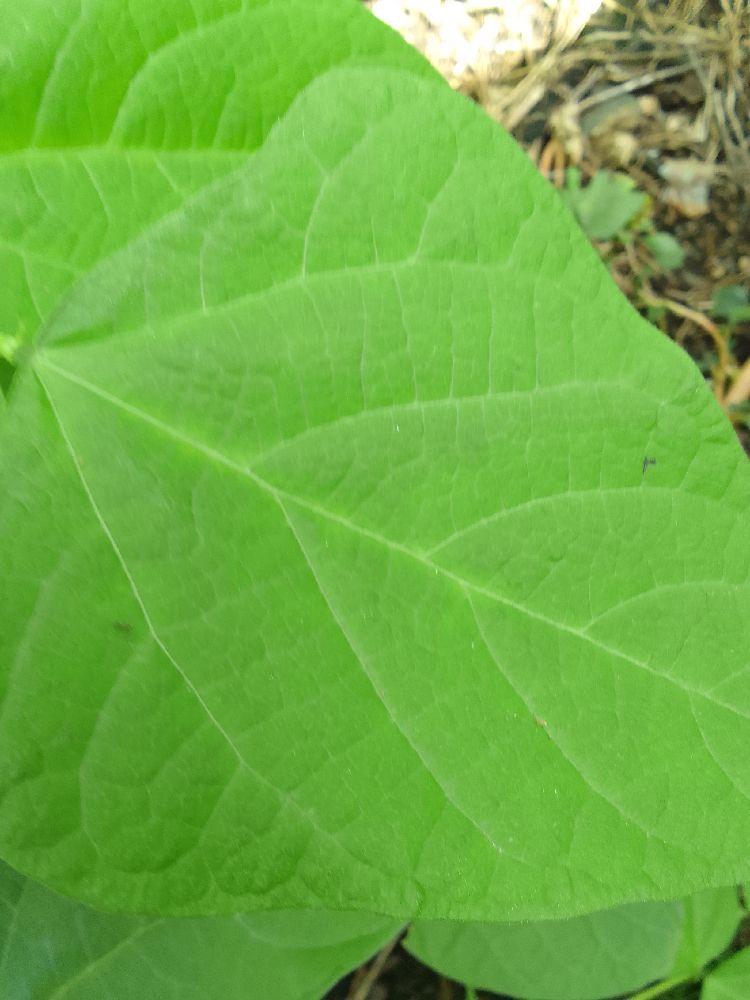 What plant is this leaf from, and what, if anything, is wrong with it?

common bean, healthy
